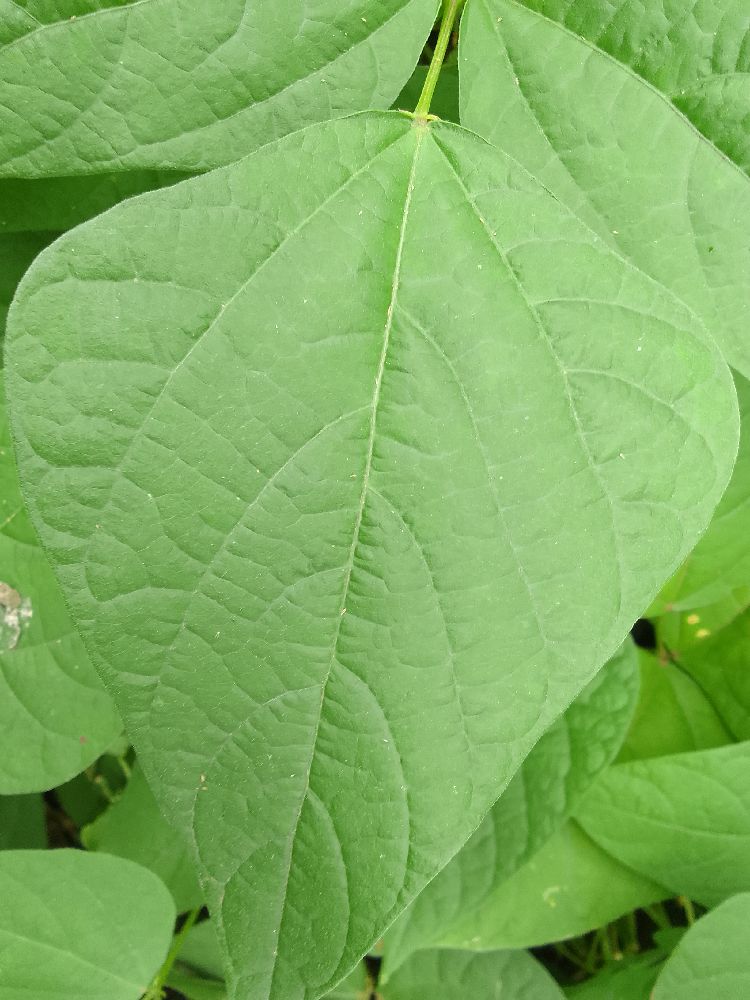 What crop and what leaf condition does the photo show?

common bean, healthy
